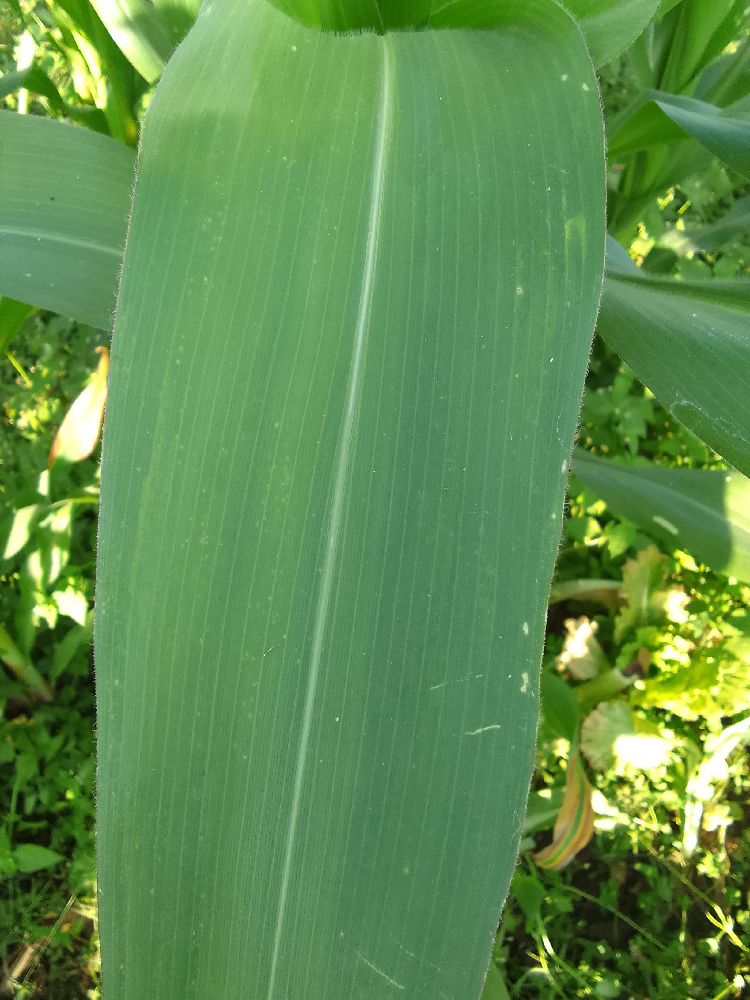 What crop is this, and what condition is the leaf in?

maize, healthy
